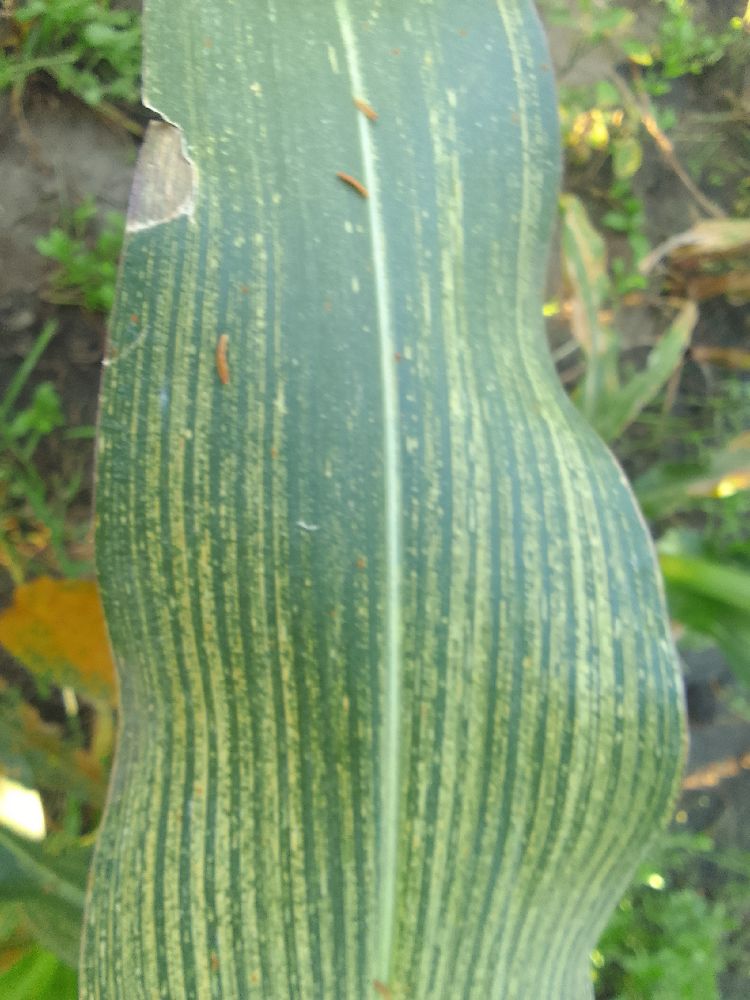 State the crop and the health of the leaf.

maize, maize streak virus
